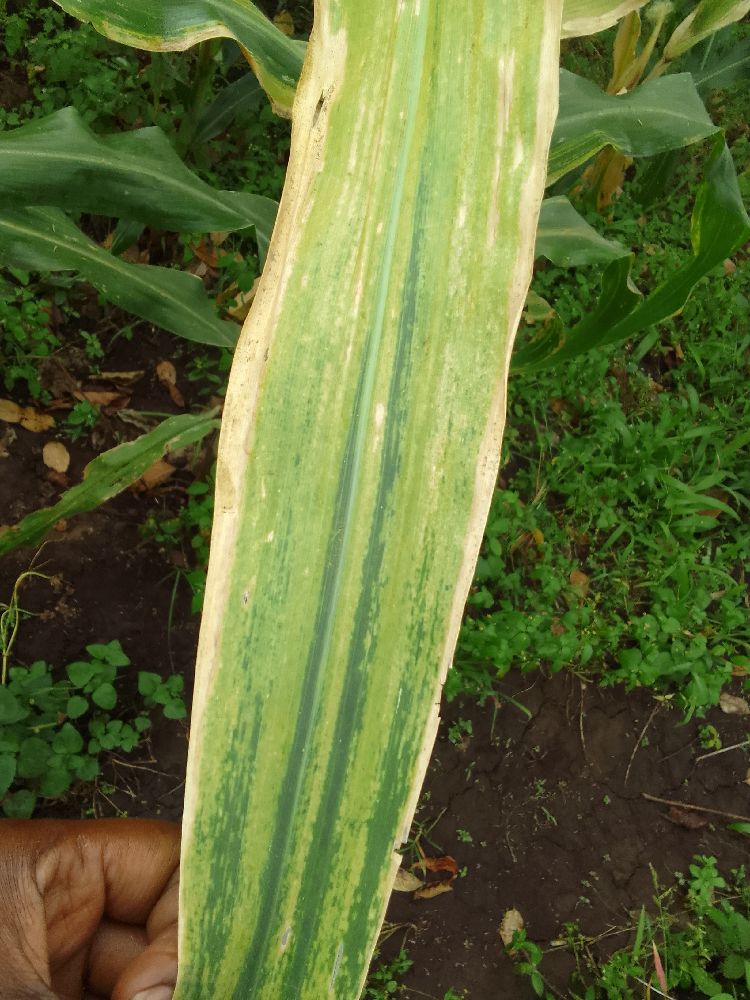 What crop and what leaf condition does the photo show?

maize, maize lethal necrosis
